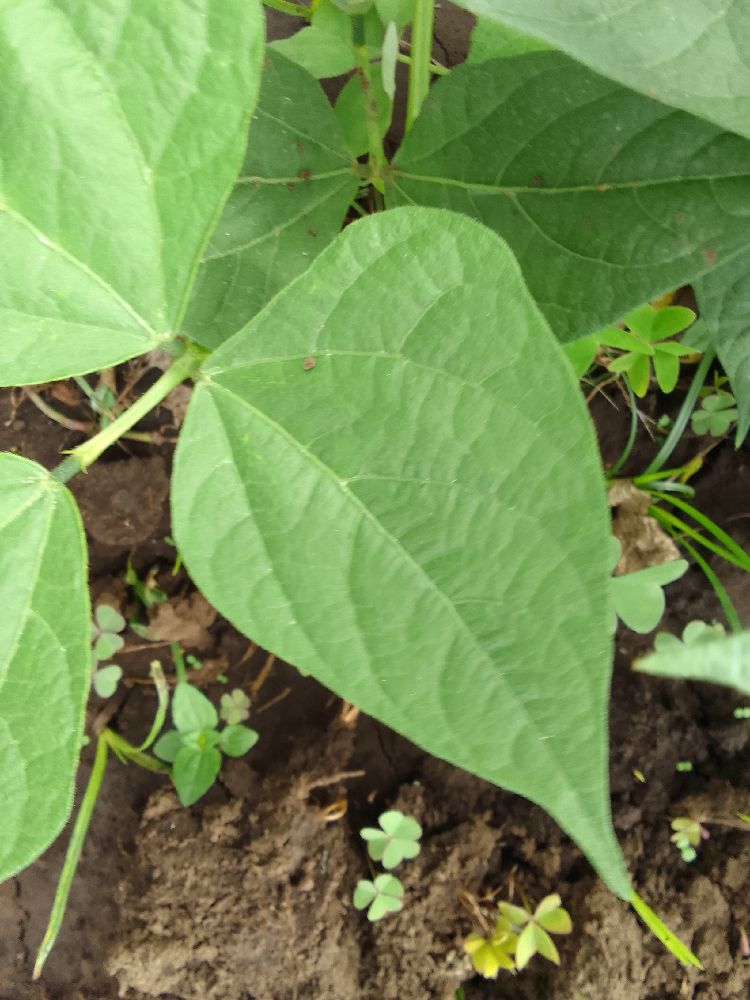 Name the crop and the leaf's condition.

common bean, healthy
